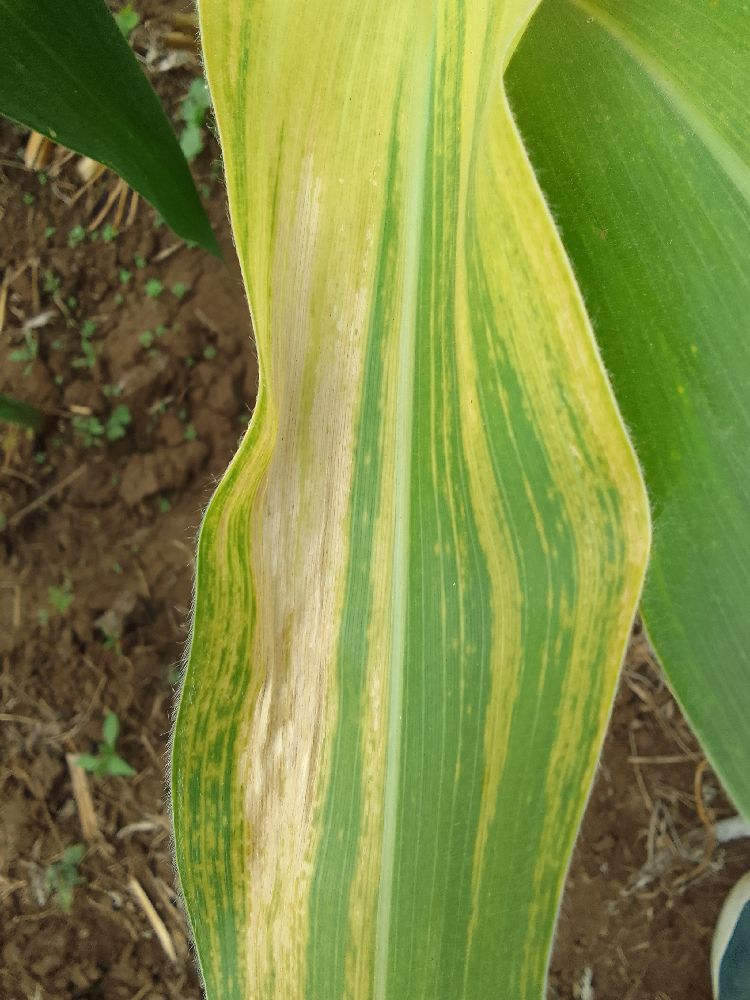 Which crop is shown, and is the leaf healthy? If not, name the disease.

maize, maize lethal necrosis
